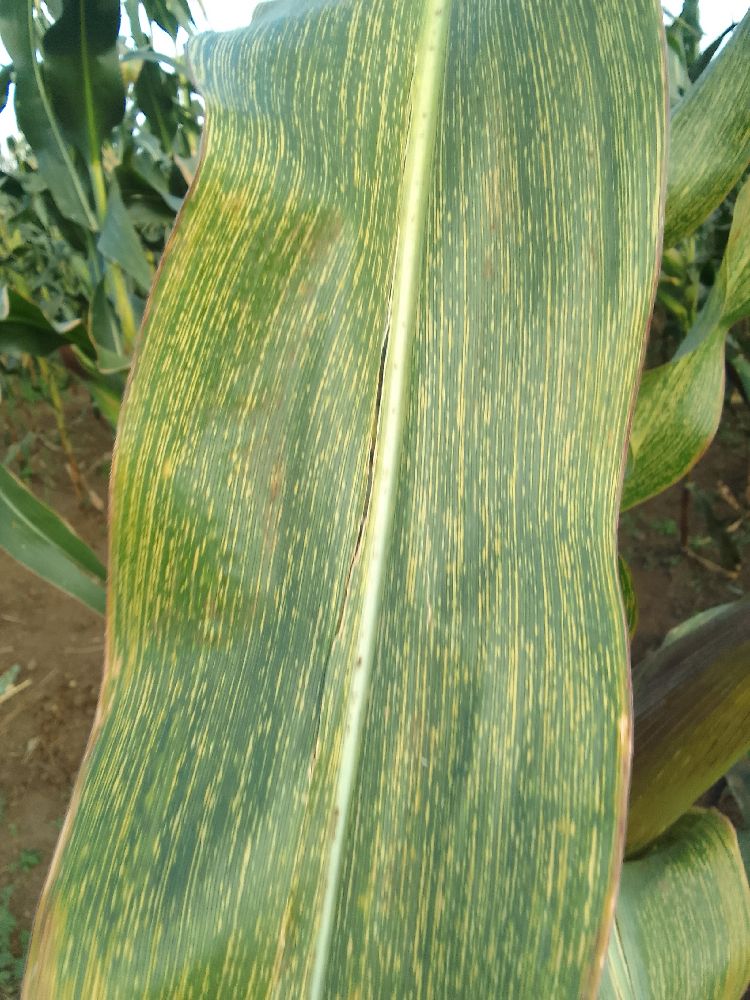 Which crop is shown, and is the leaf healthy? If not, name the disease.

maize, maize streak virus
